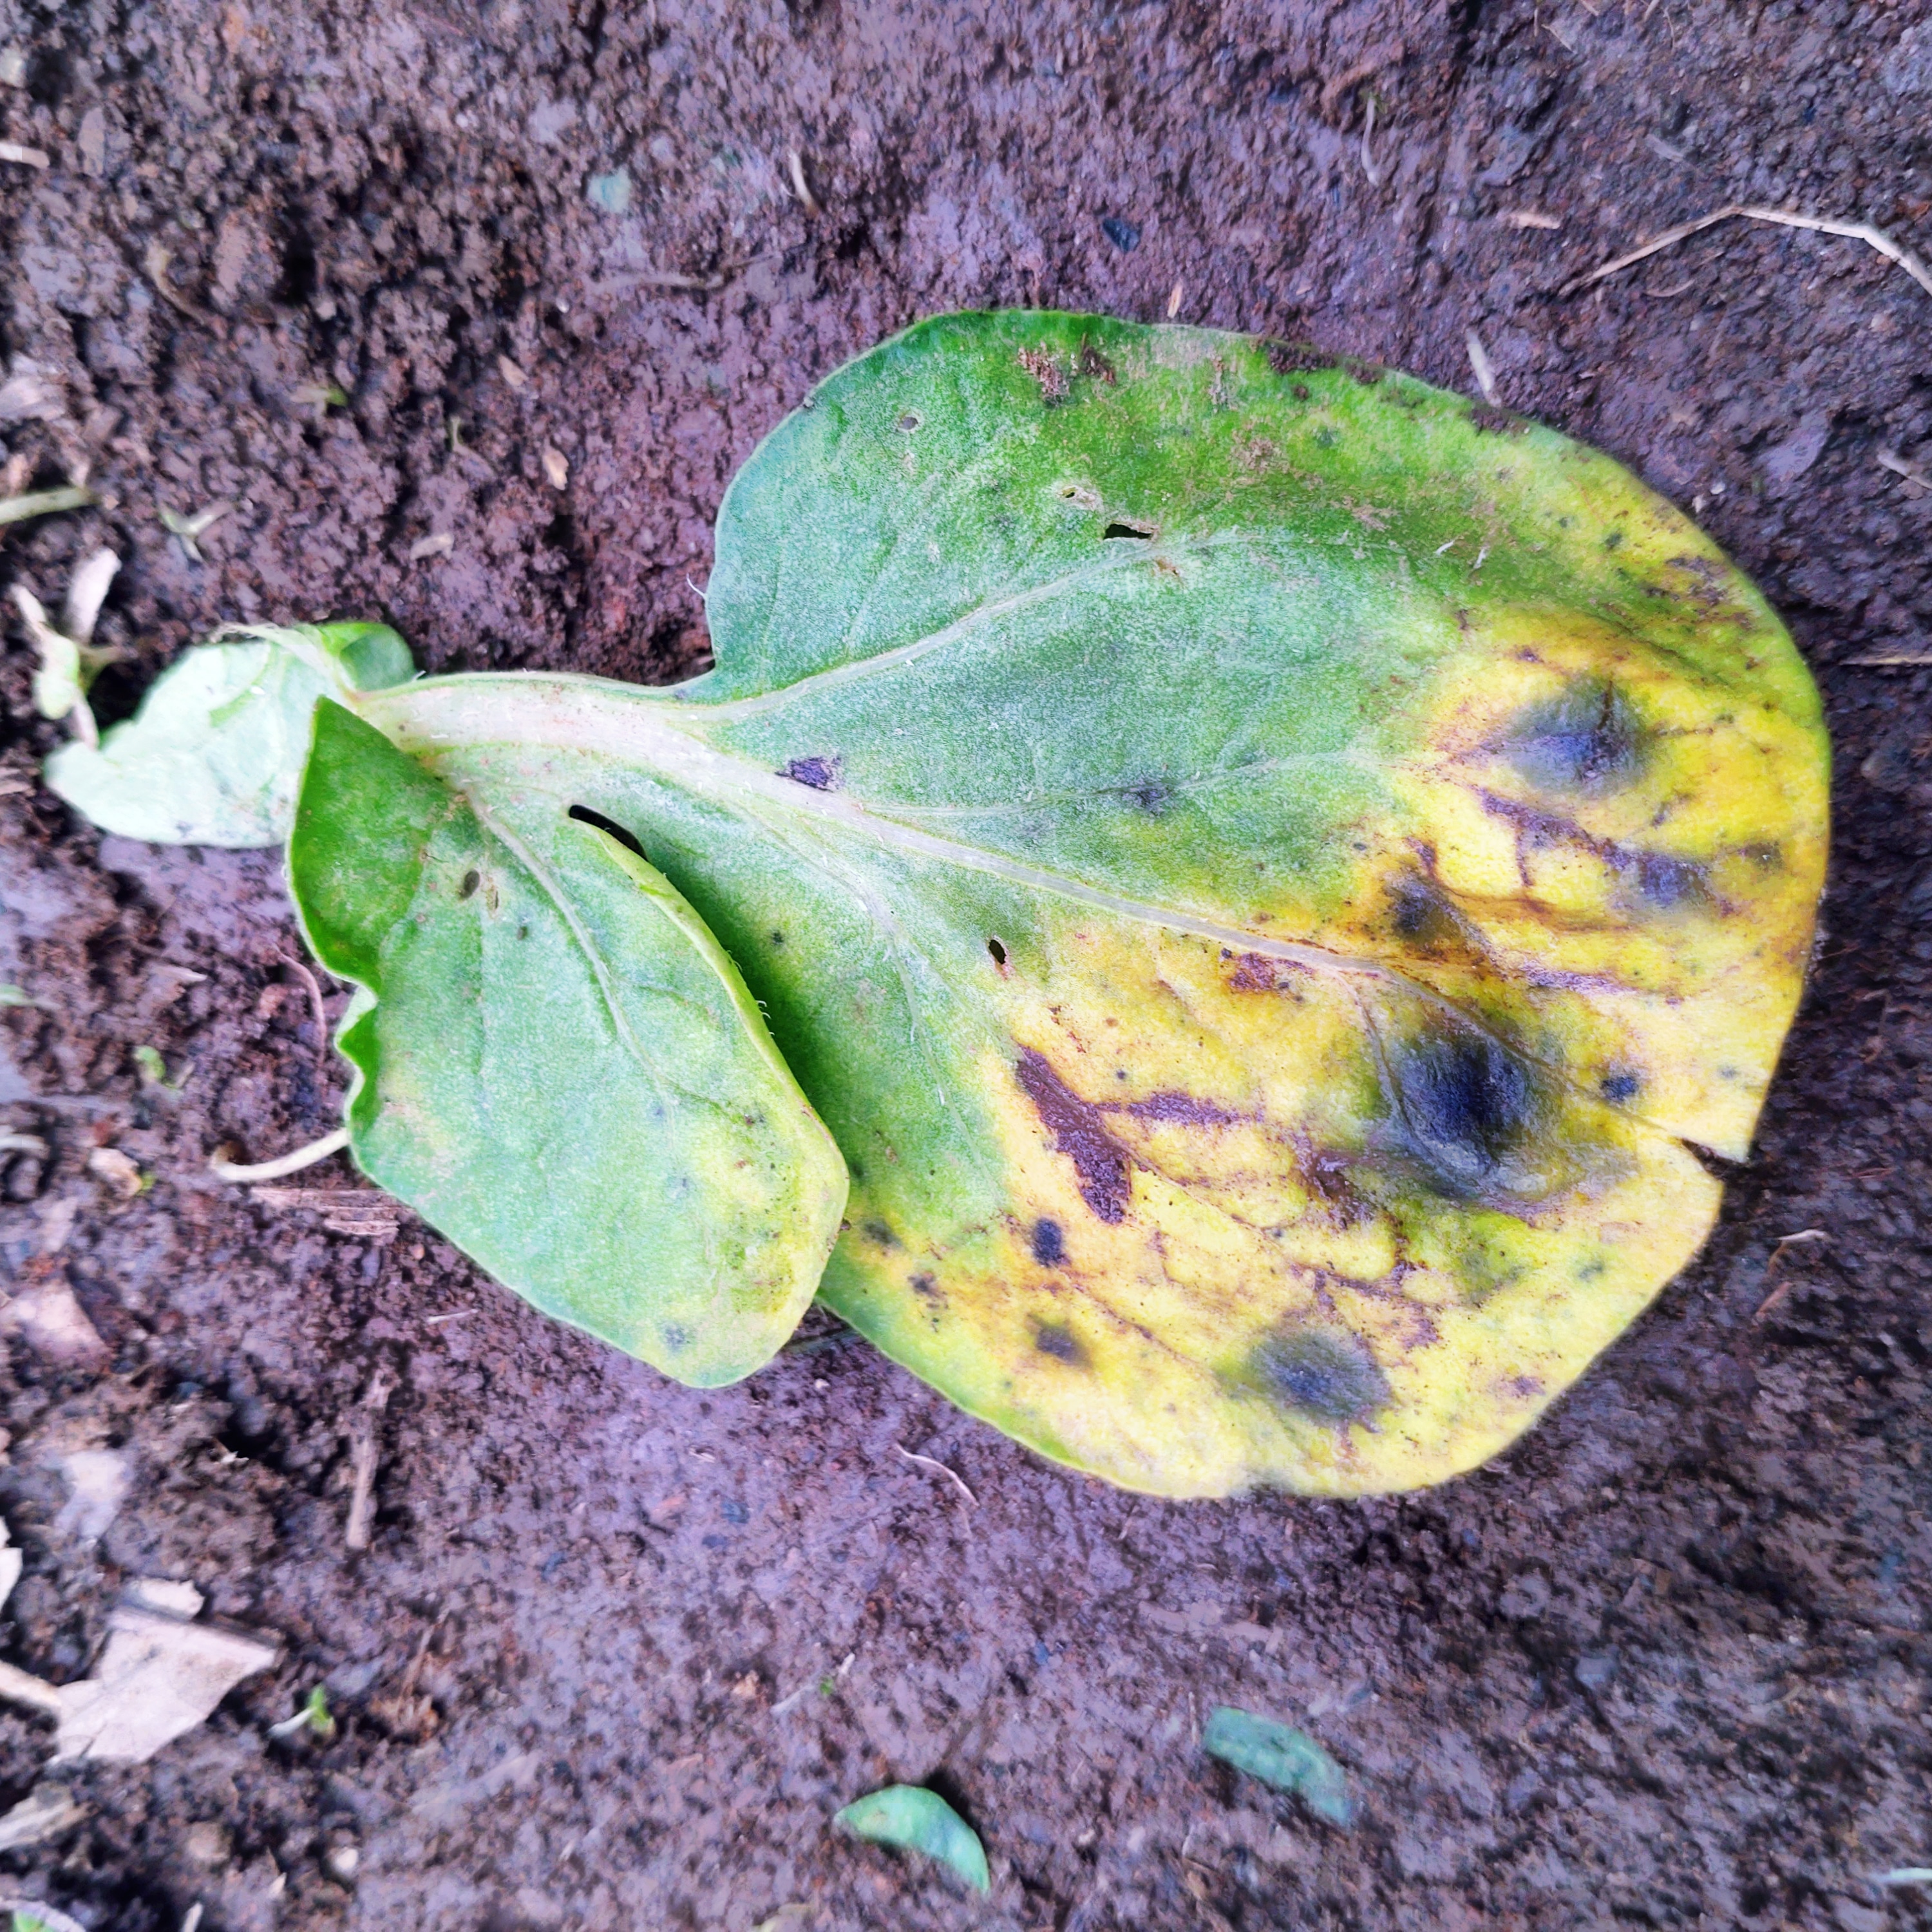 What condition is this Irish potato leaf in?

late blight
